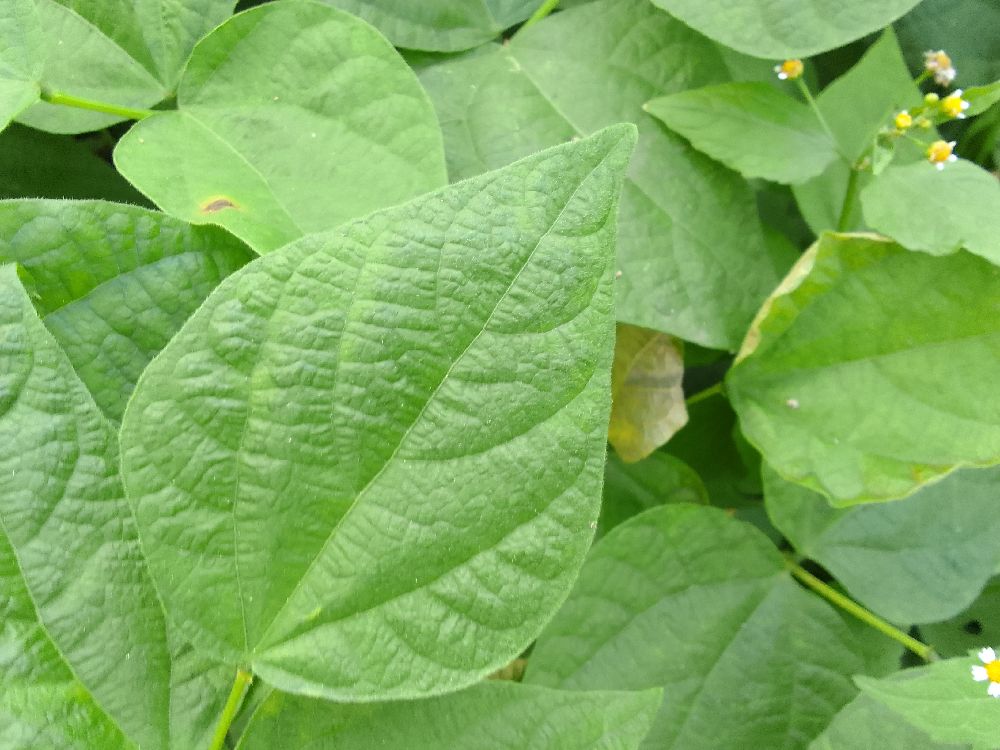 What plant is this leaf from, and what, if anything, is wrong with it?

common bean, healthy
